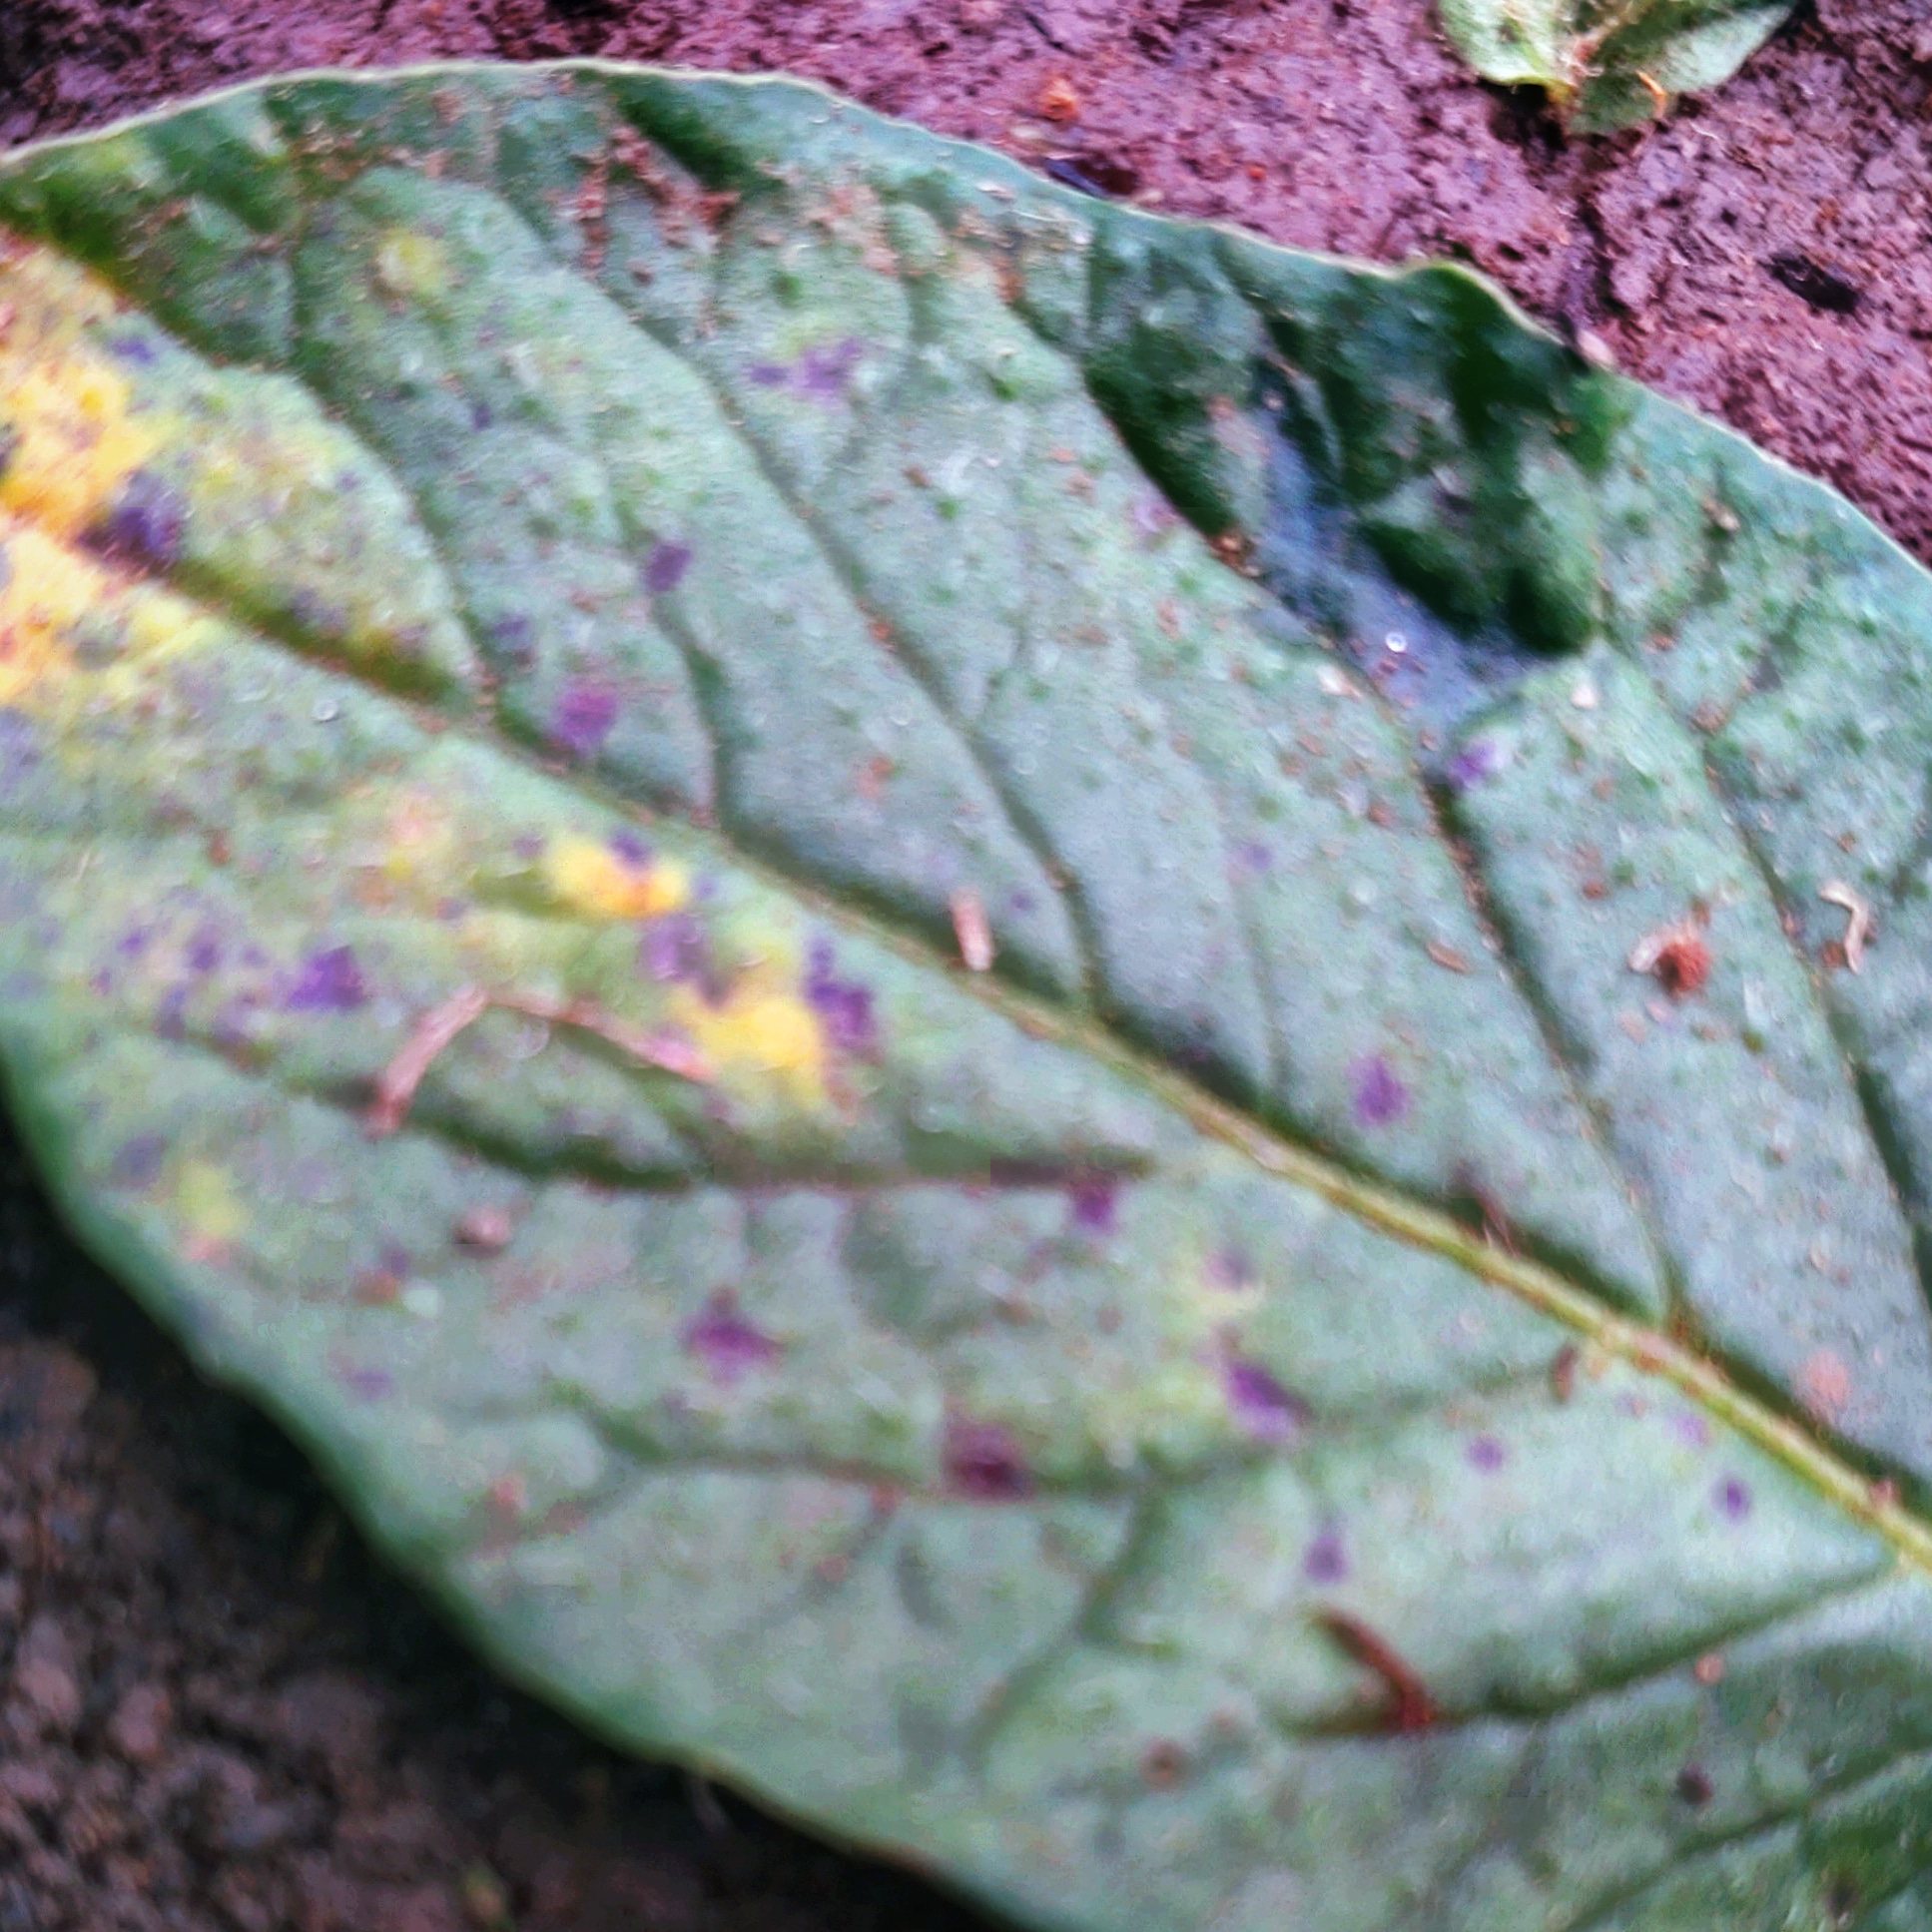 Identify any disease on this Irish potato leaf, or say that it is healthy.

late blight
